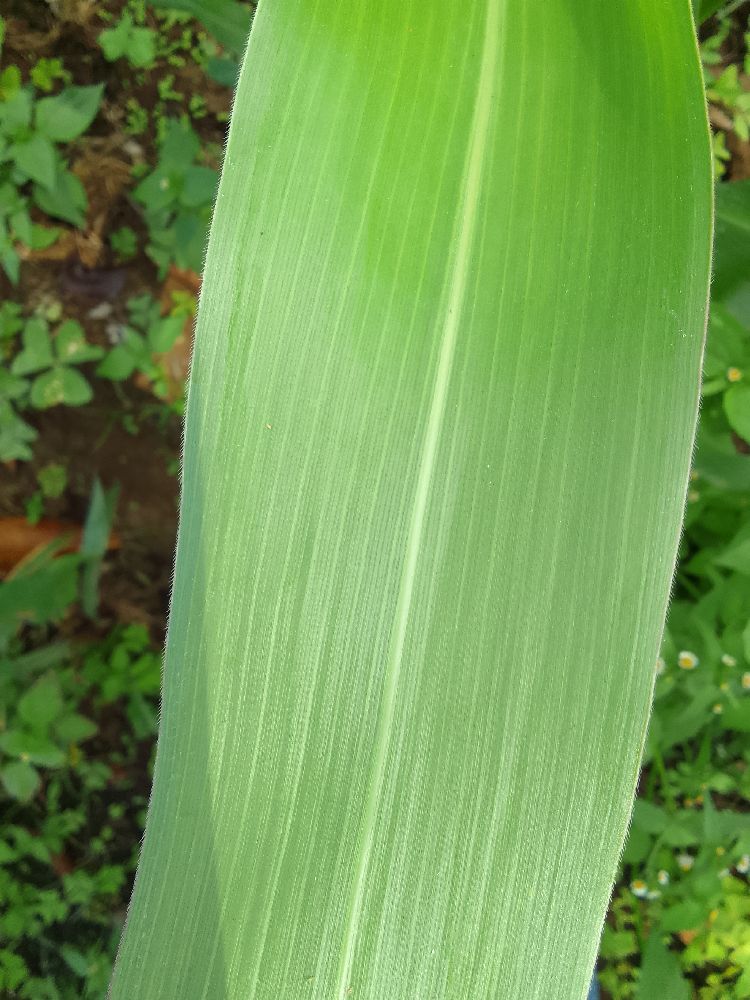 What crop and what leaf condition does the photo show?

maize, healthy
